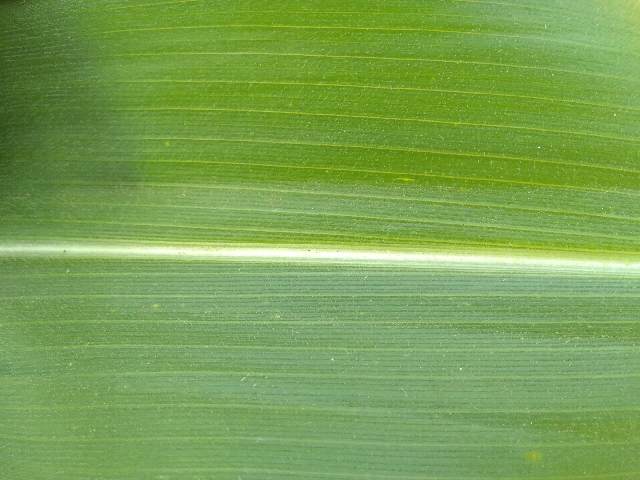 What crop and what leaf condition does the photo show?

maize, healthy
